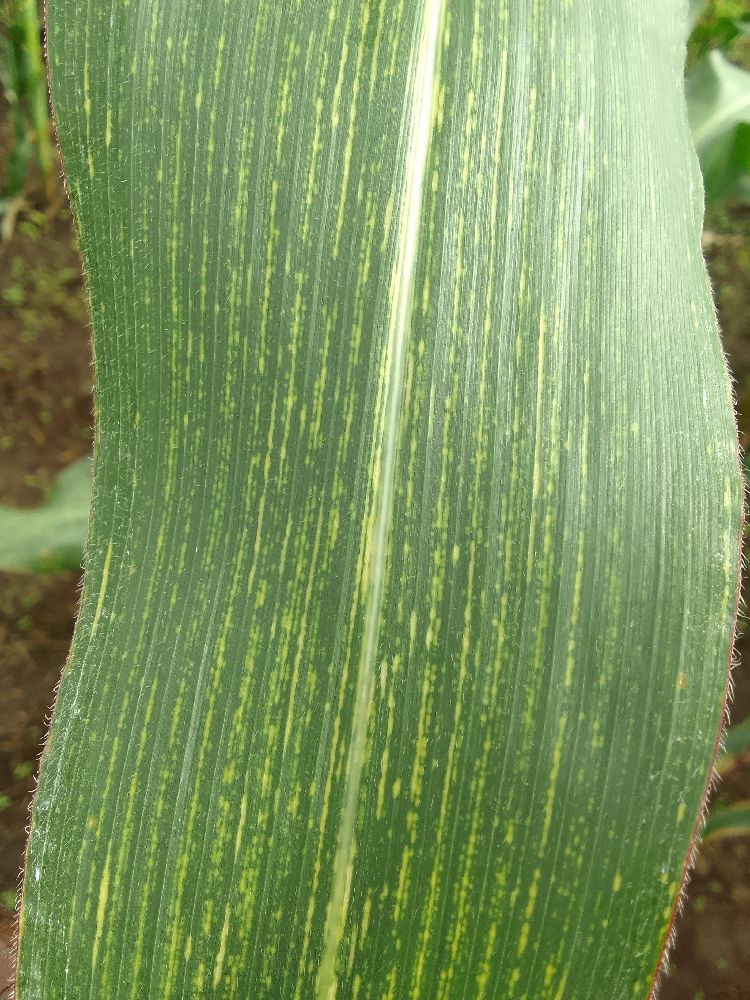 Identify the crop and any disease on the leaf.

maize, maize streak virus
